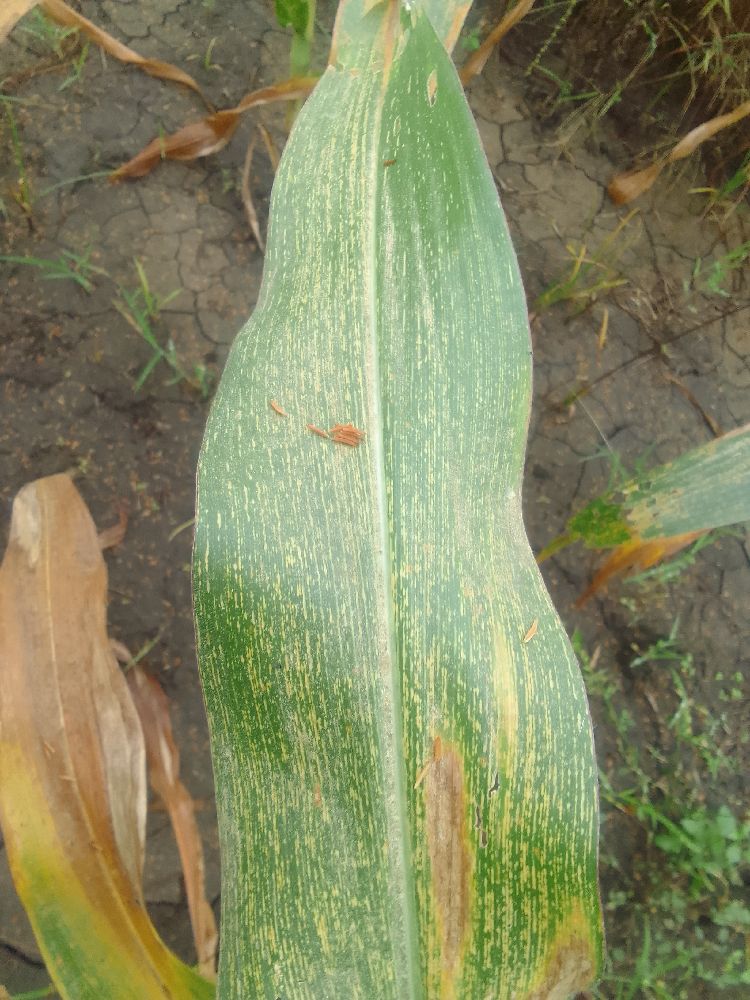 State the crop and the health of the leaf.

maize, maize streak virus
